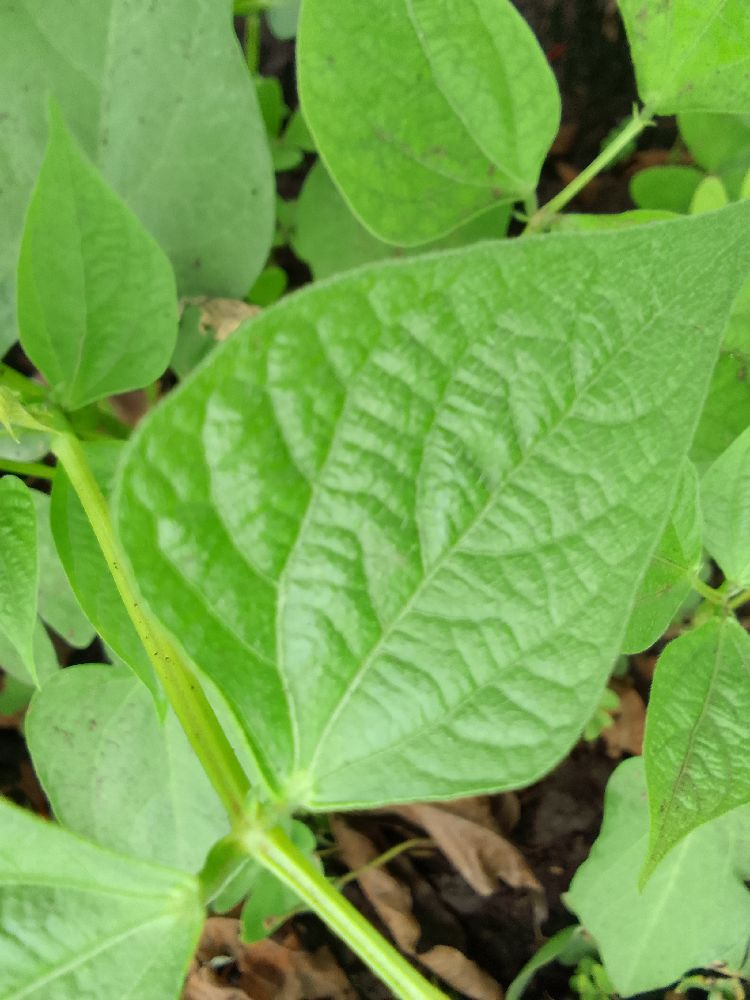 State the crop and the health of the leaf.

common bean, healthy
